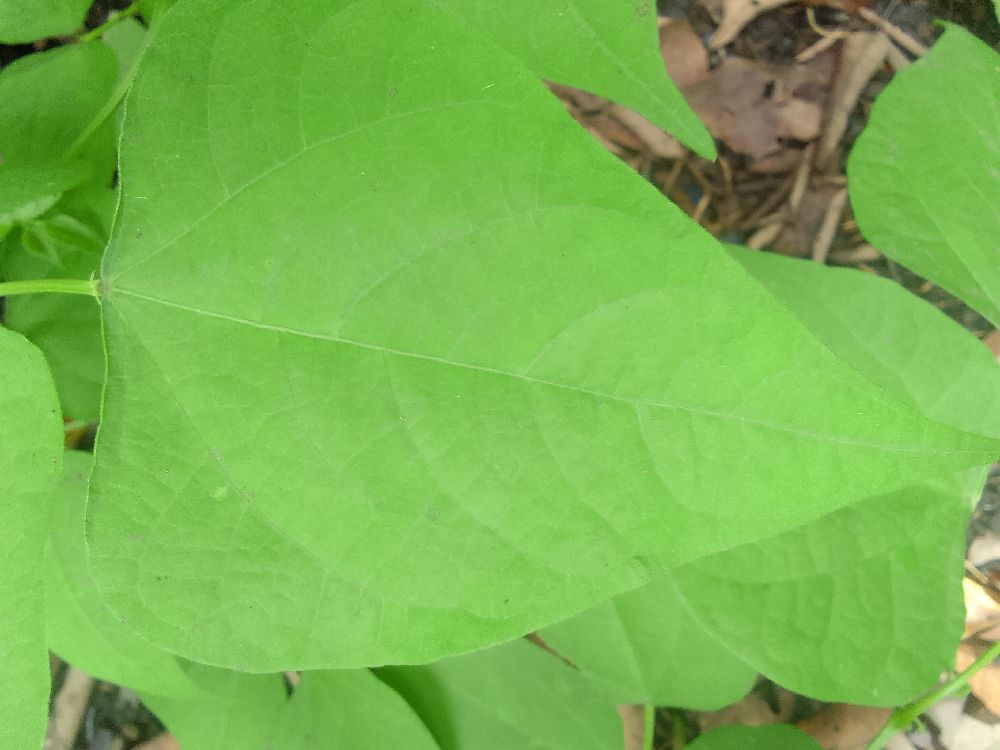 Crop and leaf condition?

common bean, healthy
